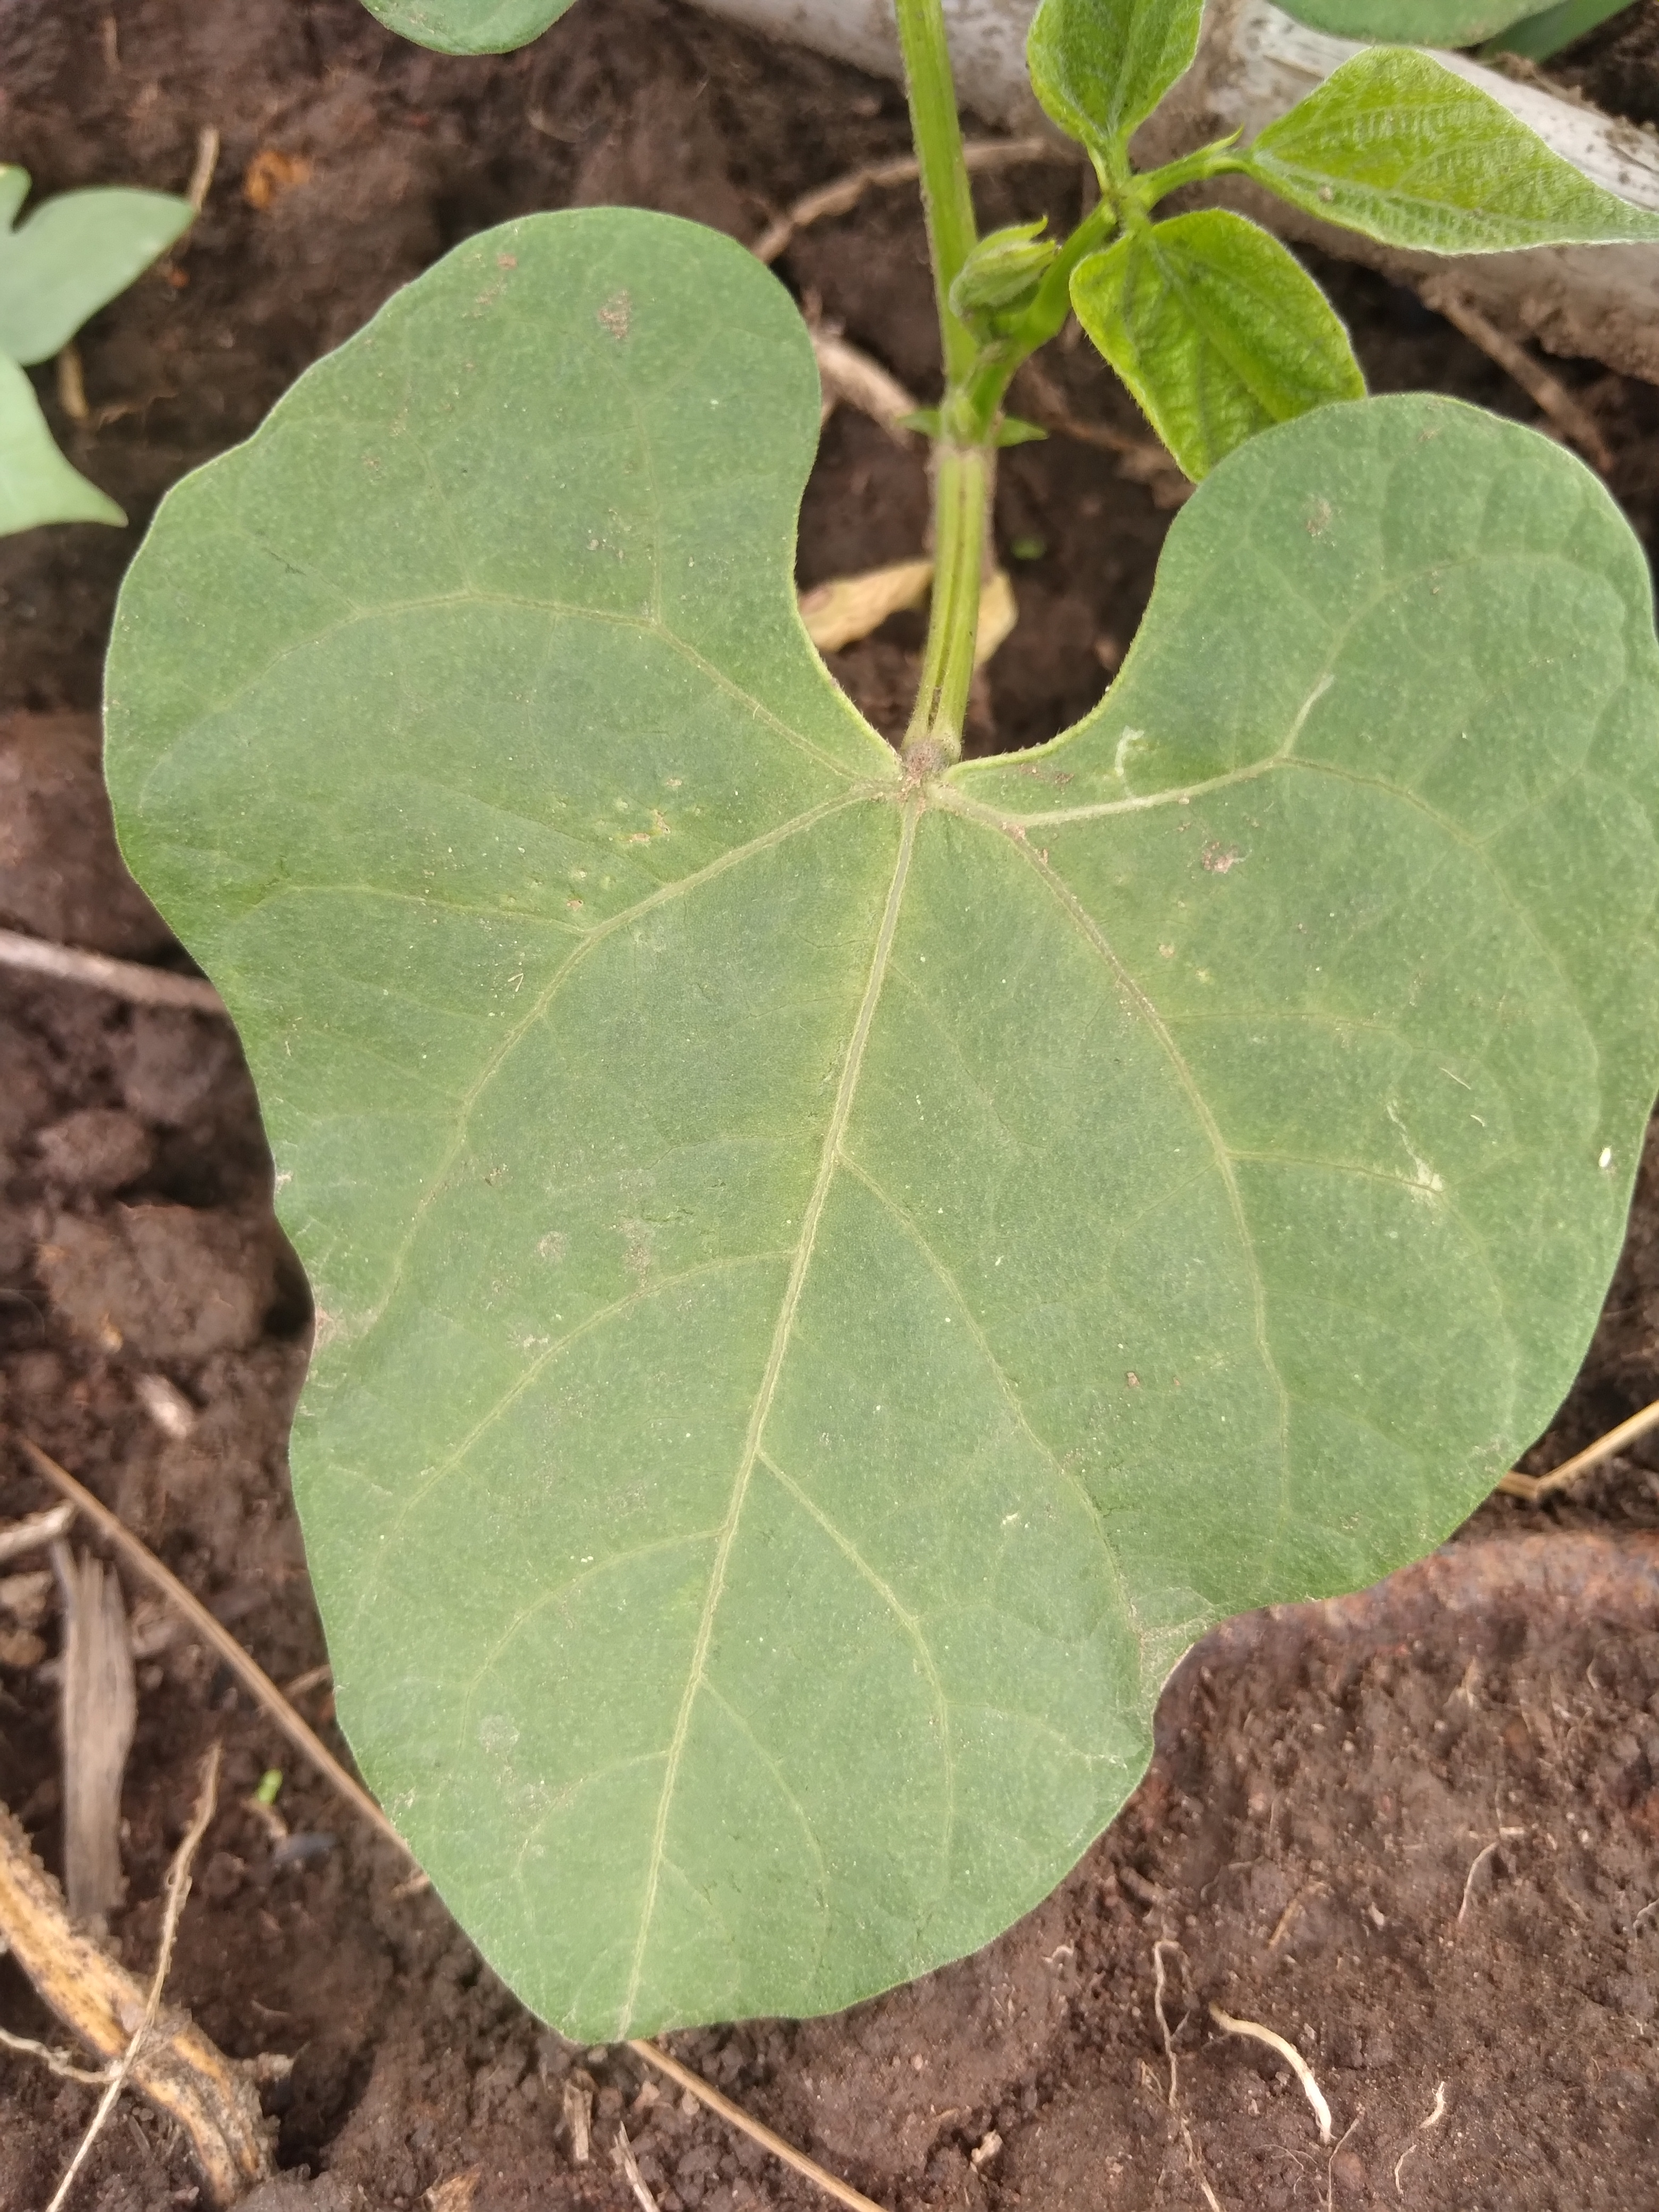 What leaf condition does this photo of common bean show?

healthy
